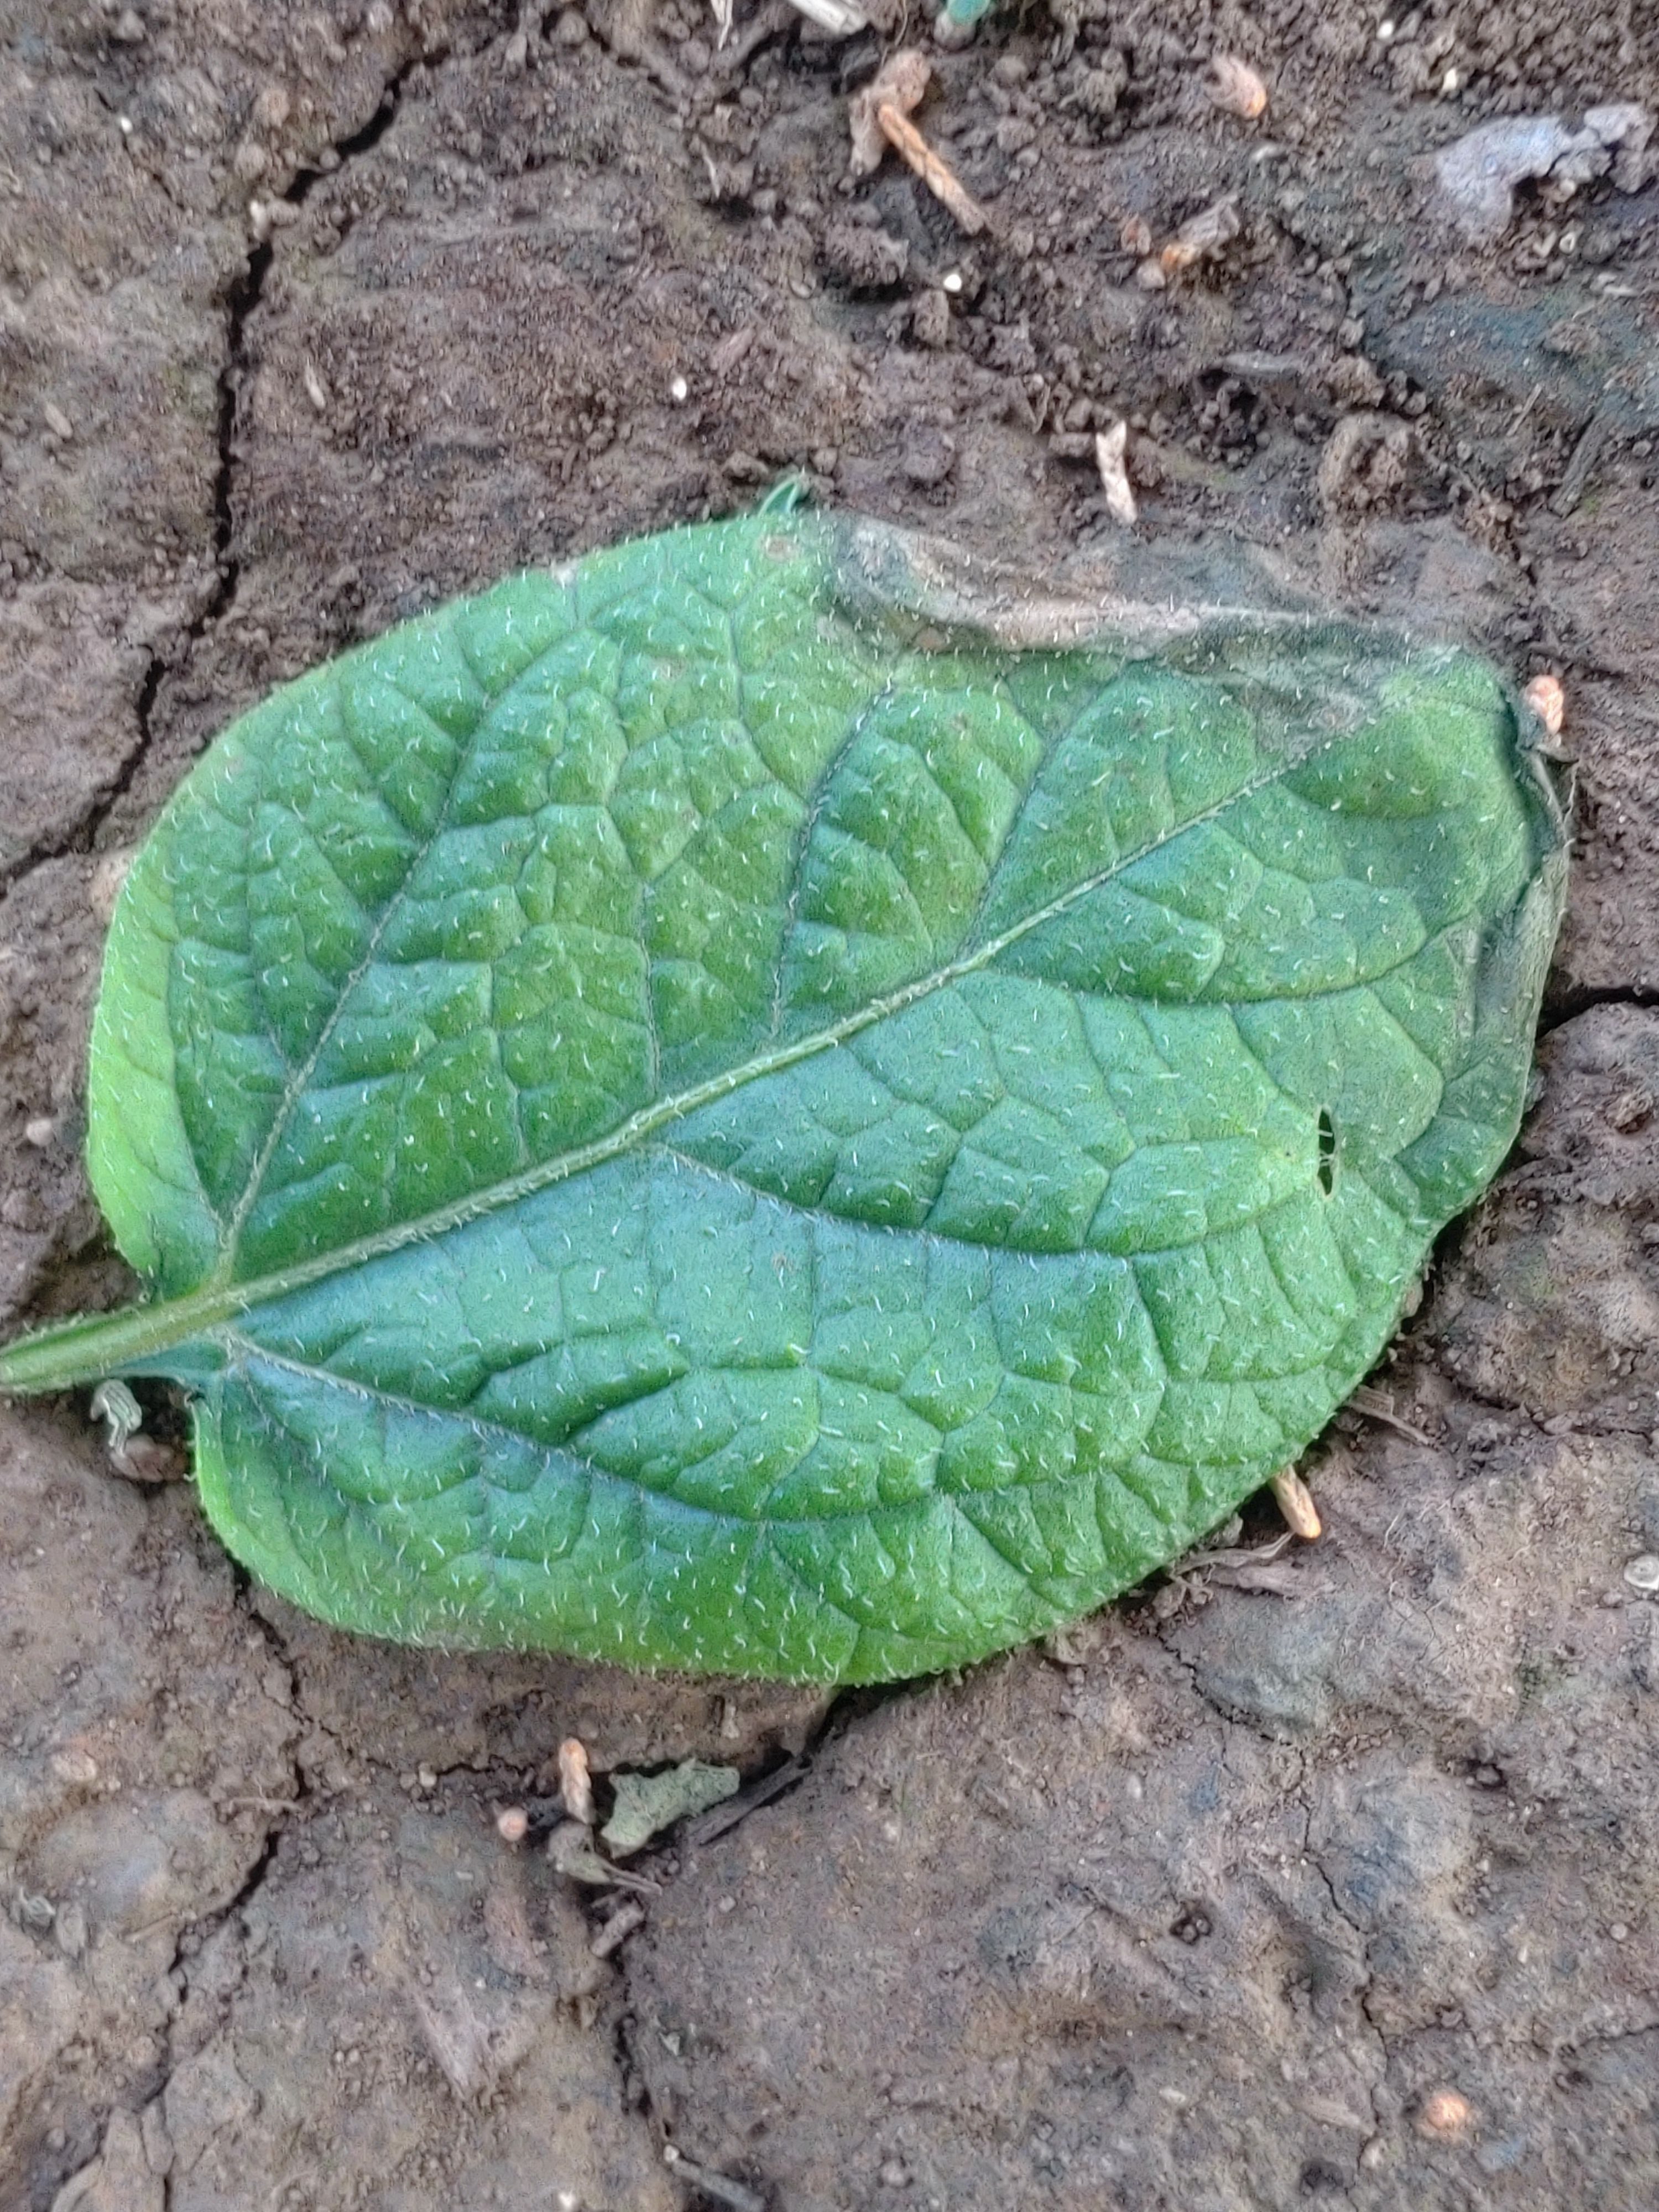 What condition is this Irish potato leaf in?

early blight
